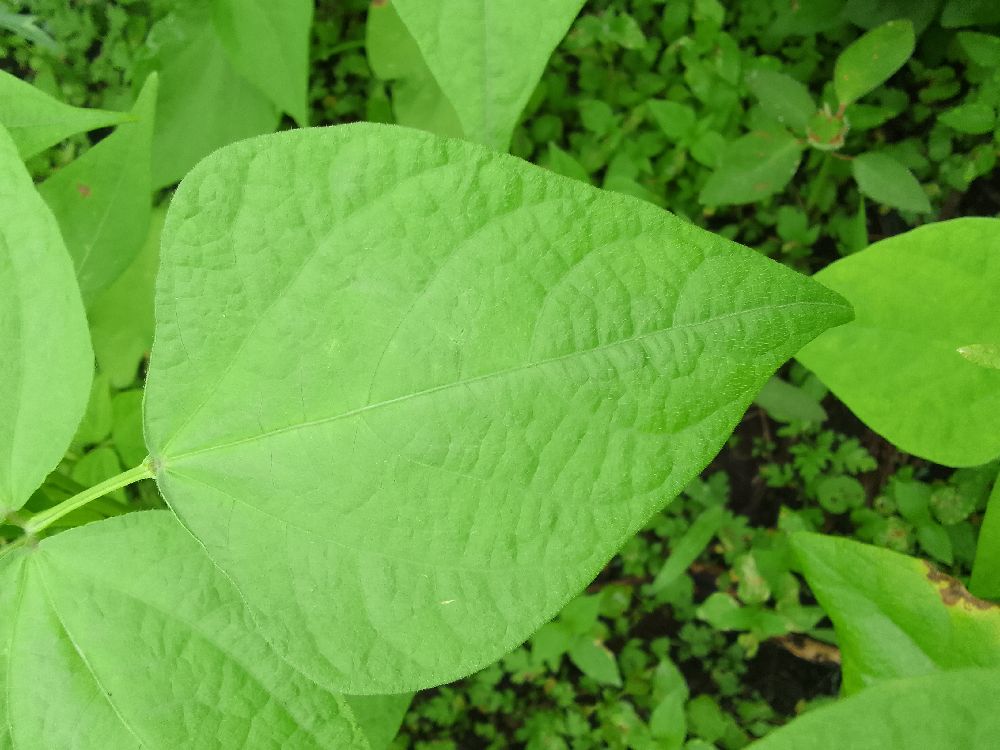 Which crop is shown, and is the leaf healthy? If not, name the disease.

common bean, healthy
